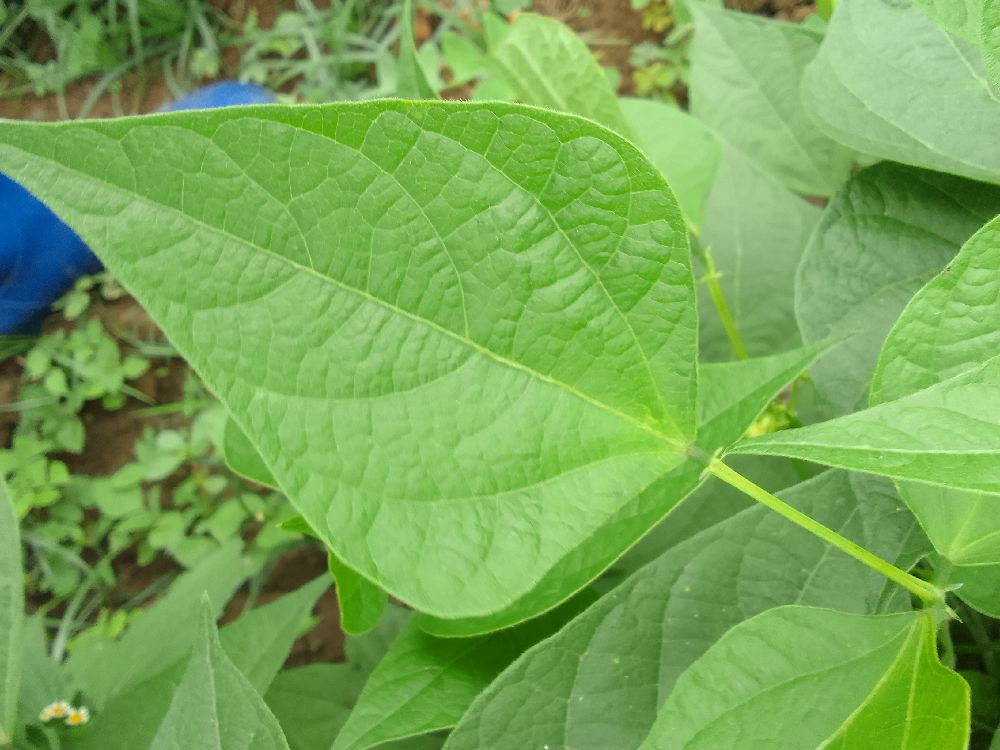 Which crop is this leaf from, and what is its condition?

common bean, healthy
